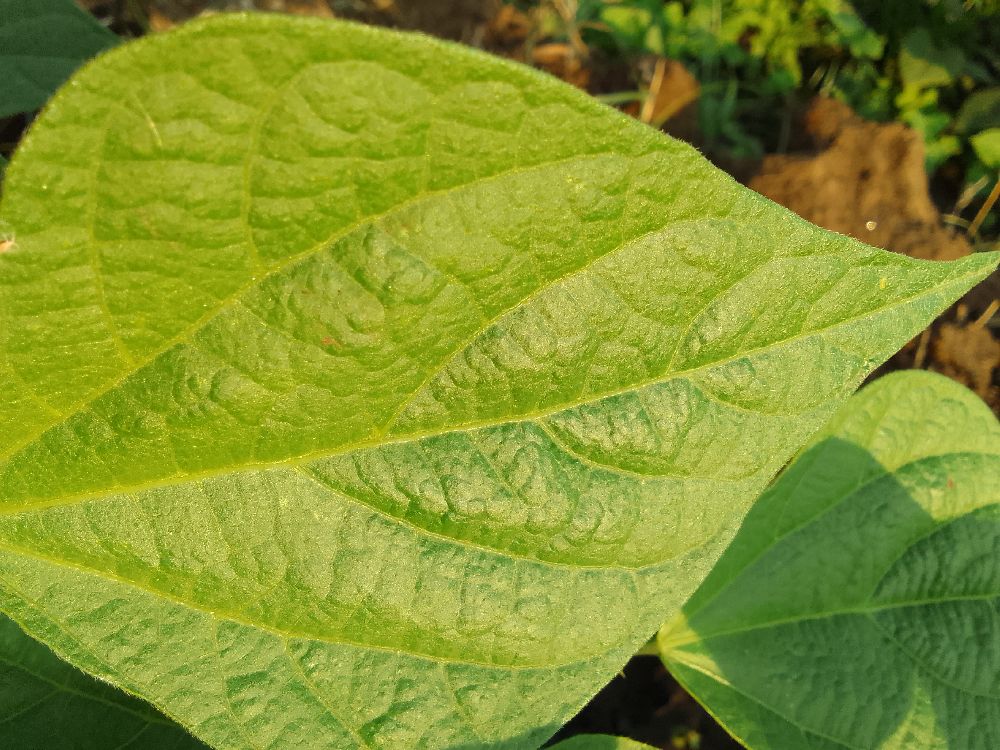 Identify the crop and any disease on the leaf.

common bean, healthy
